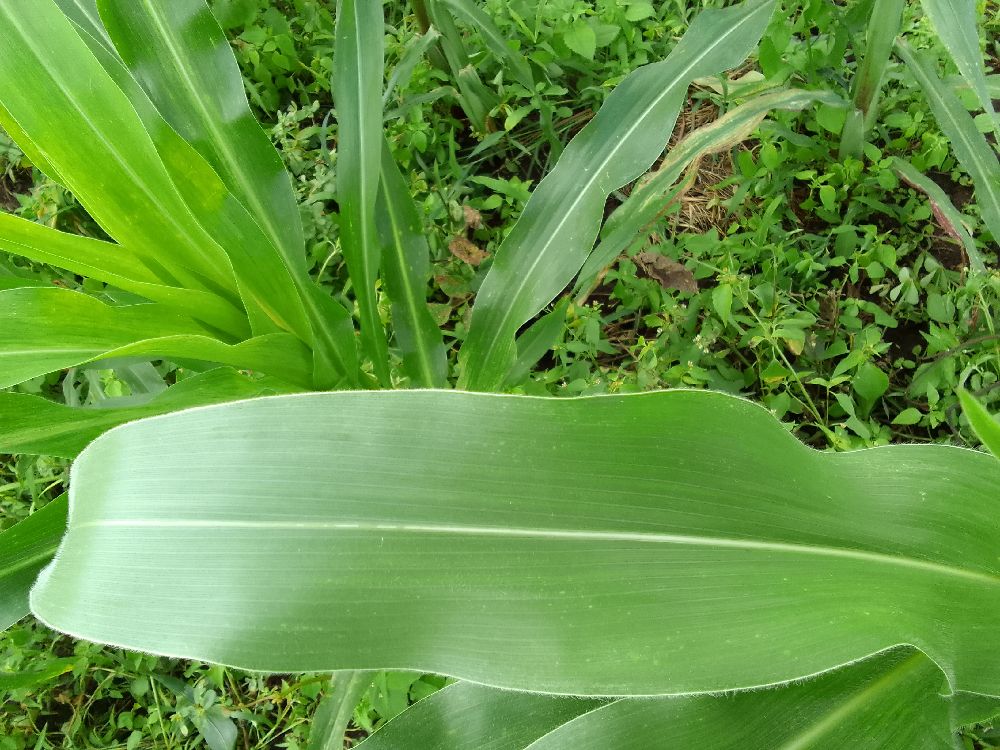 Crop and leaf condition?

maize, healthy
